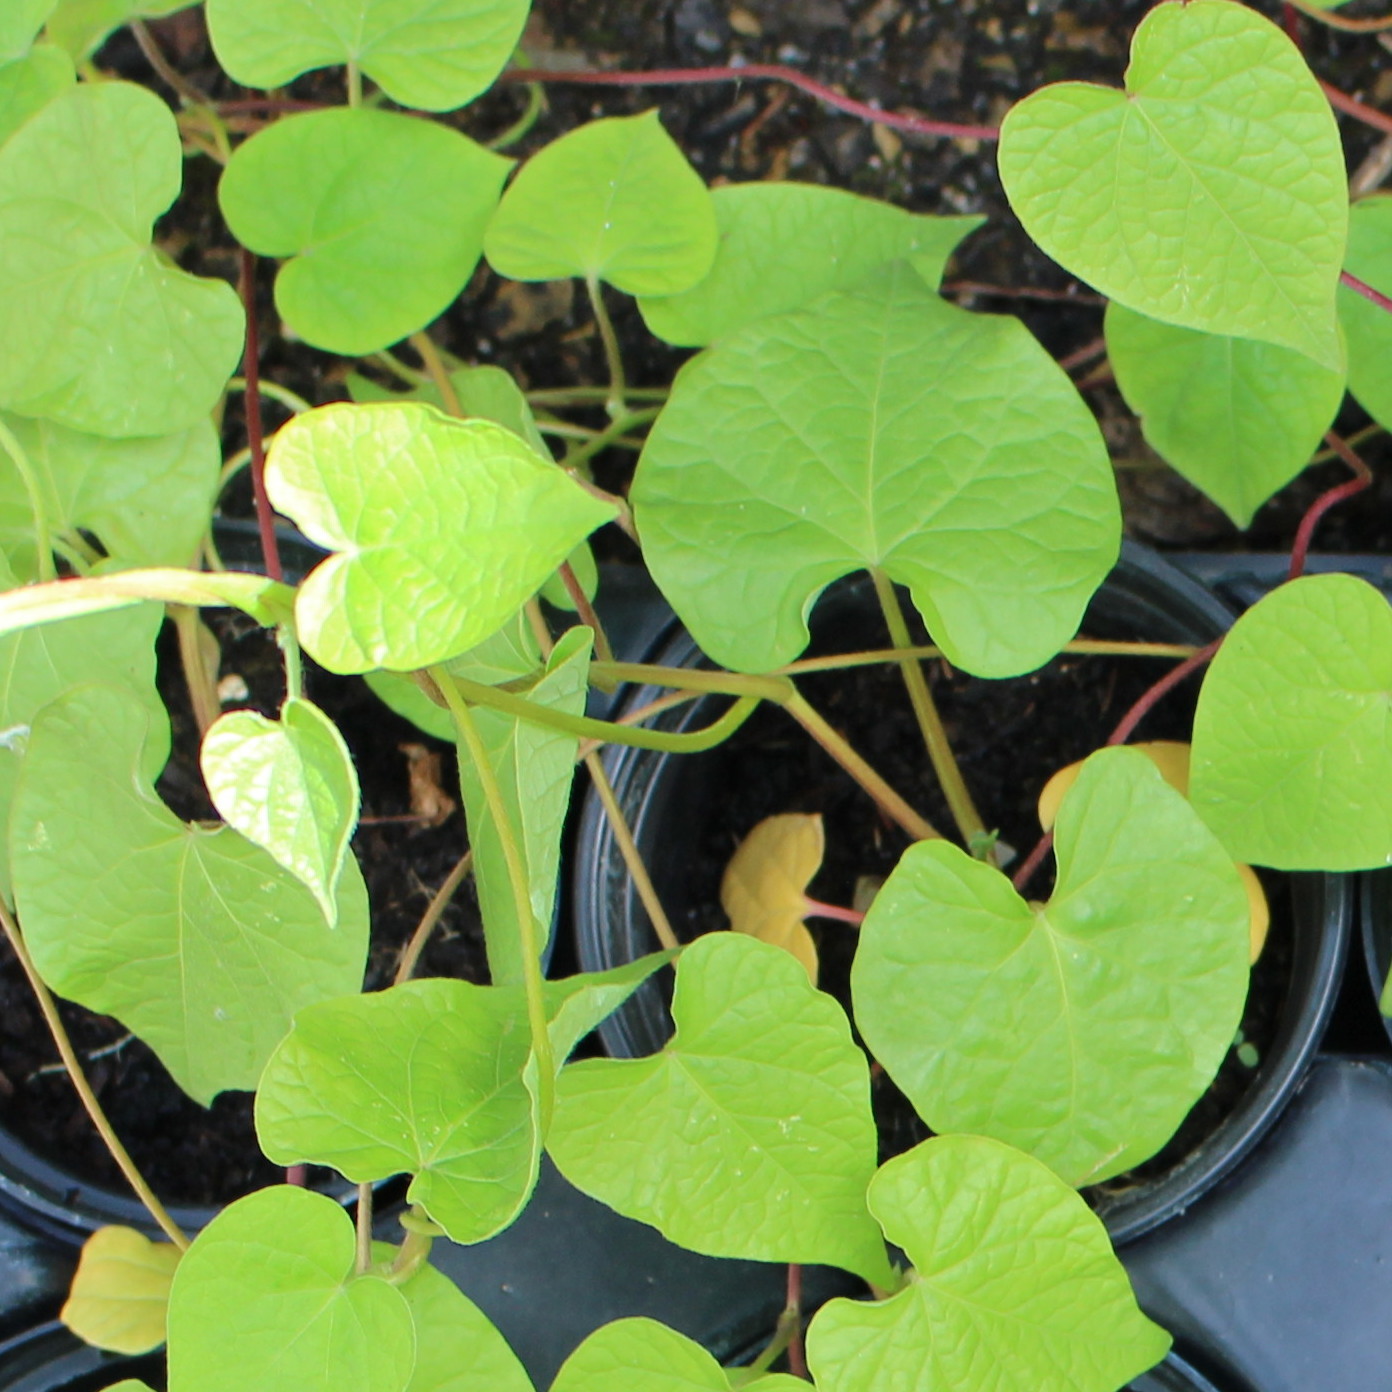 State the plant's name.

Convolvulus arvensis
